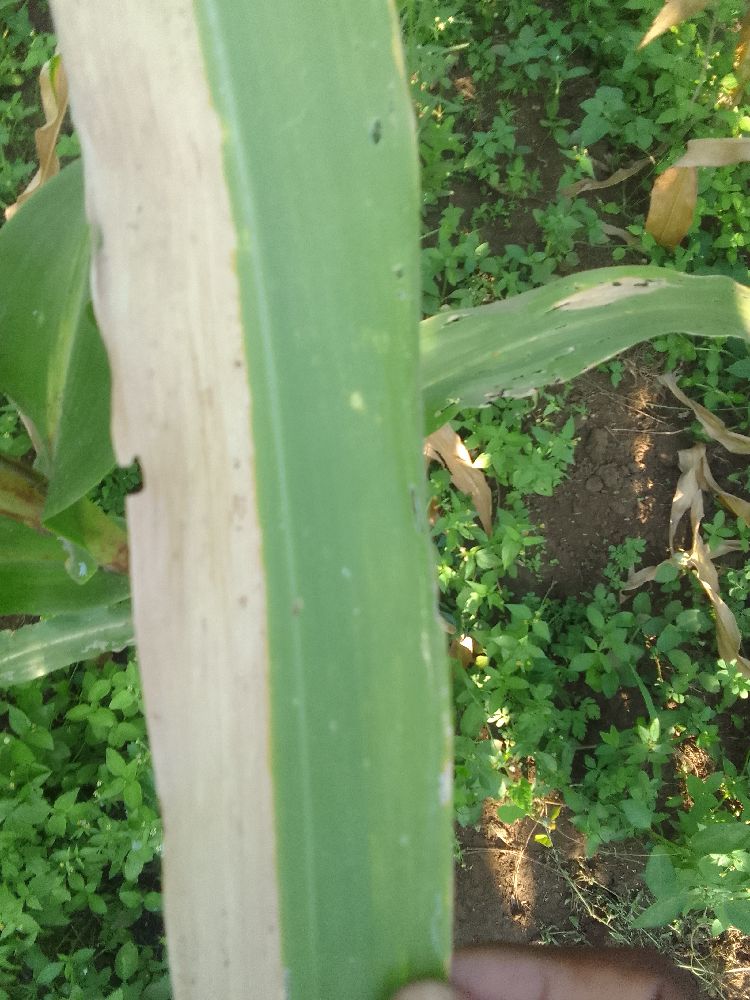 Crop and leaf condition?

maize, maize lethal necrosis
